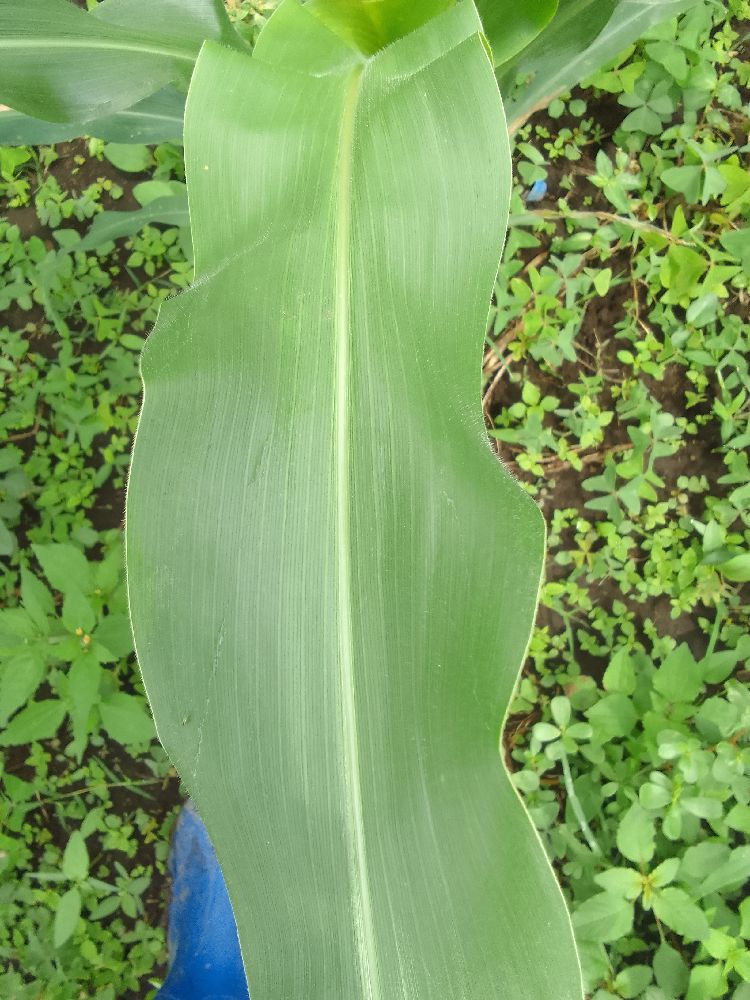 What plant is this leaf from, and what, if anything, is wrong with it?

maize, healthy
